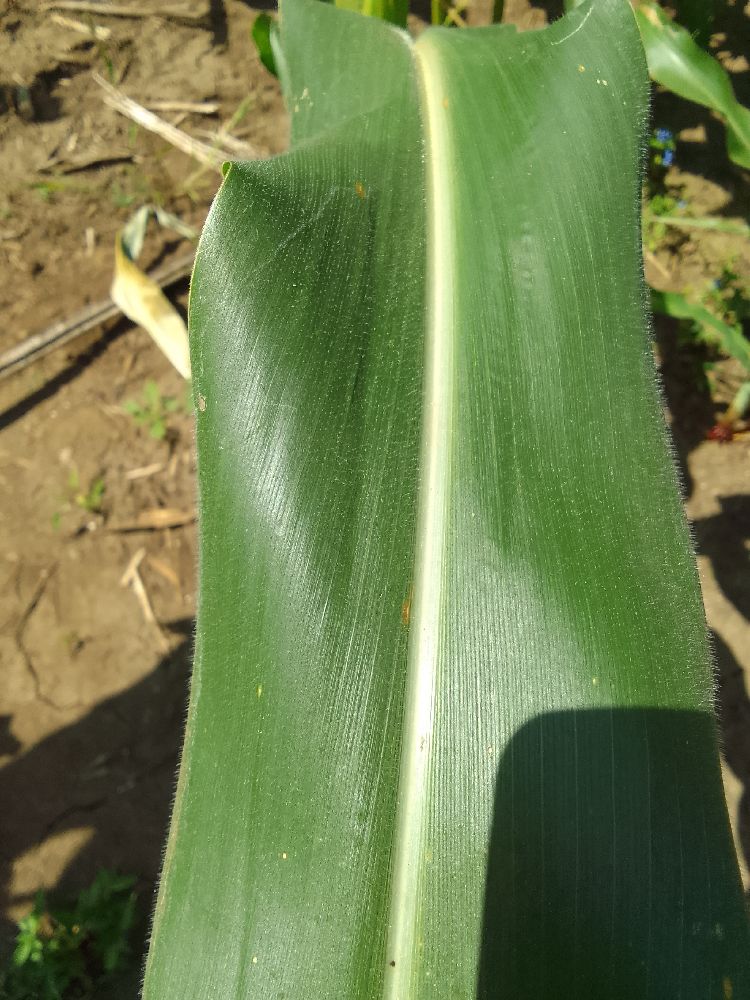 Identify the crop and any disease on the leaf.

maize, healthy
